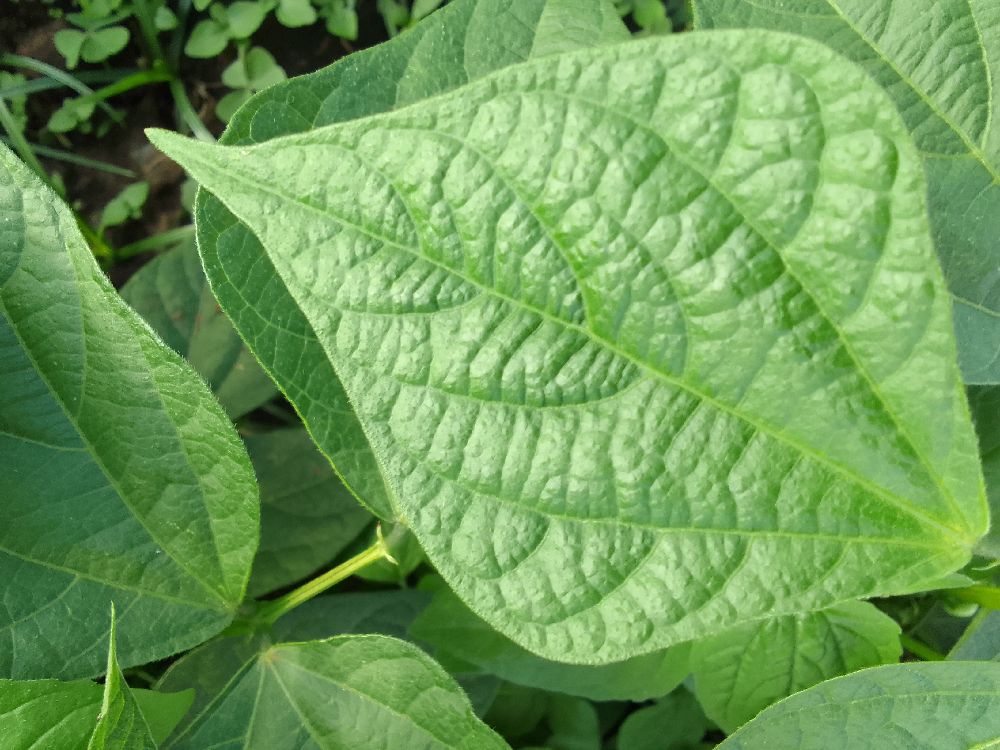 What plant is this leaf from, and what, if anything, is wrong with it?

common bean, healthy
